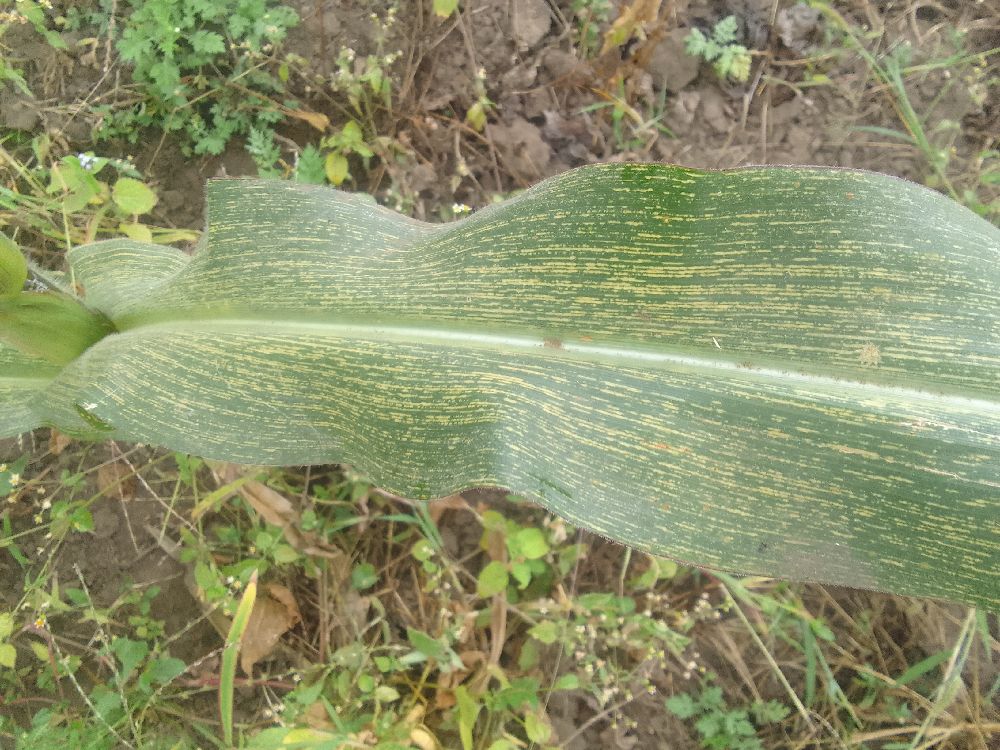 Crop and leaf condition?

maize, maize streak virus
